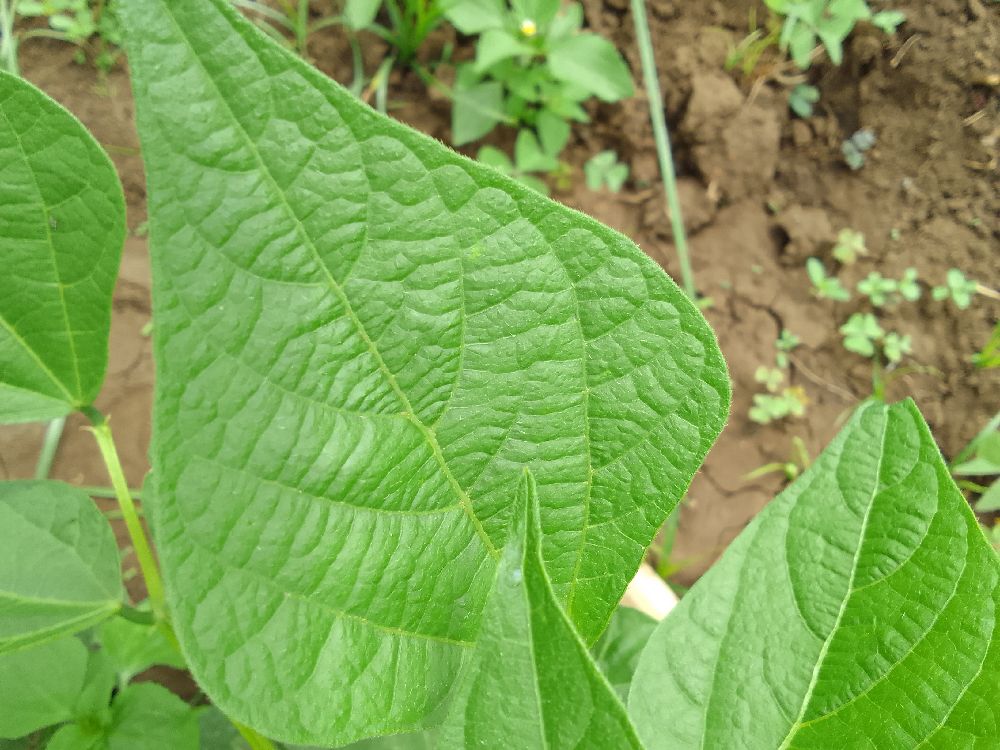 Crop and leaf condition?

common bean, healthy
